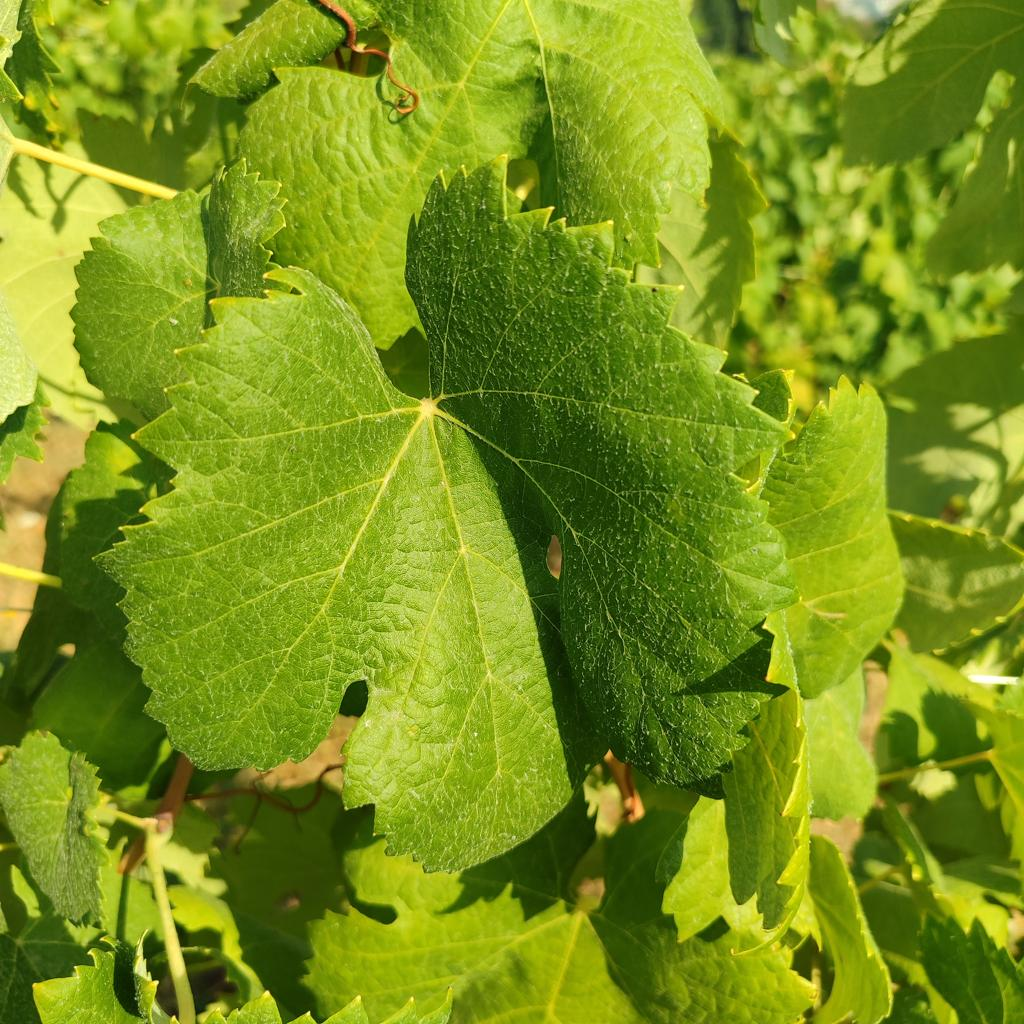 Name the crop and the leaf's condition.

grapevine, healthy
